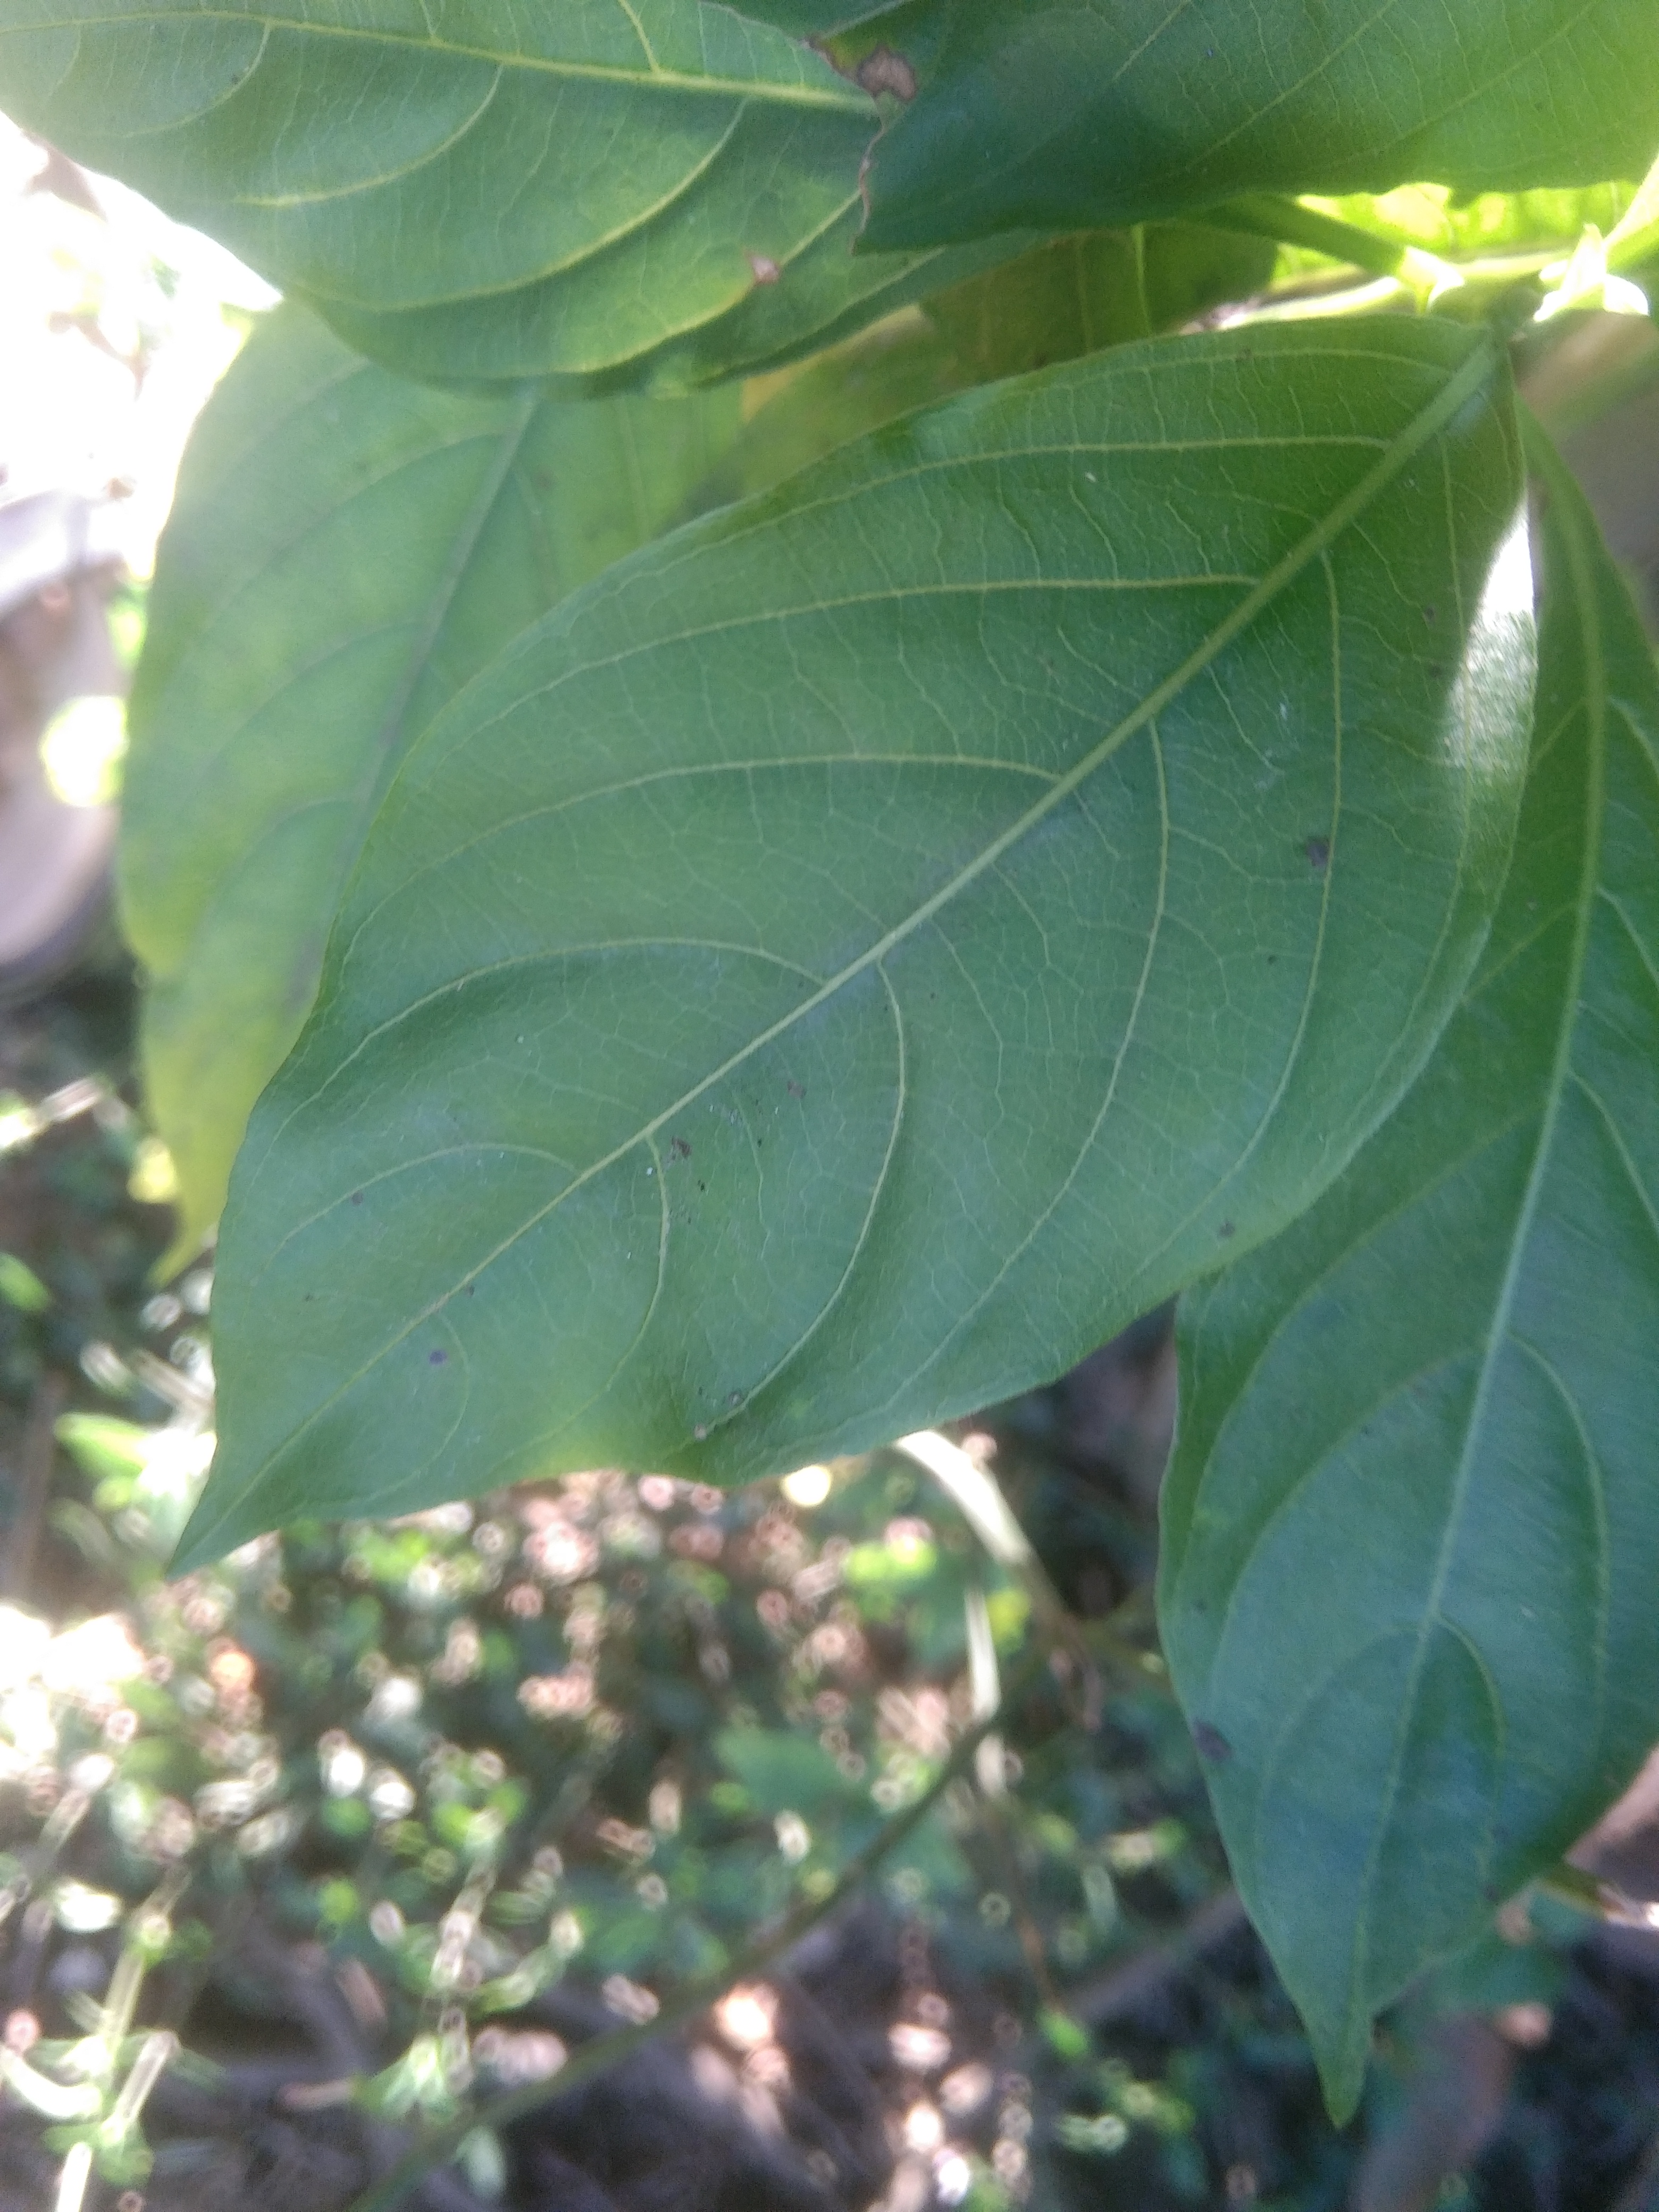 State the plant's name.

vasaka
